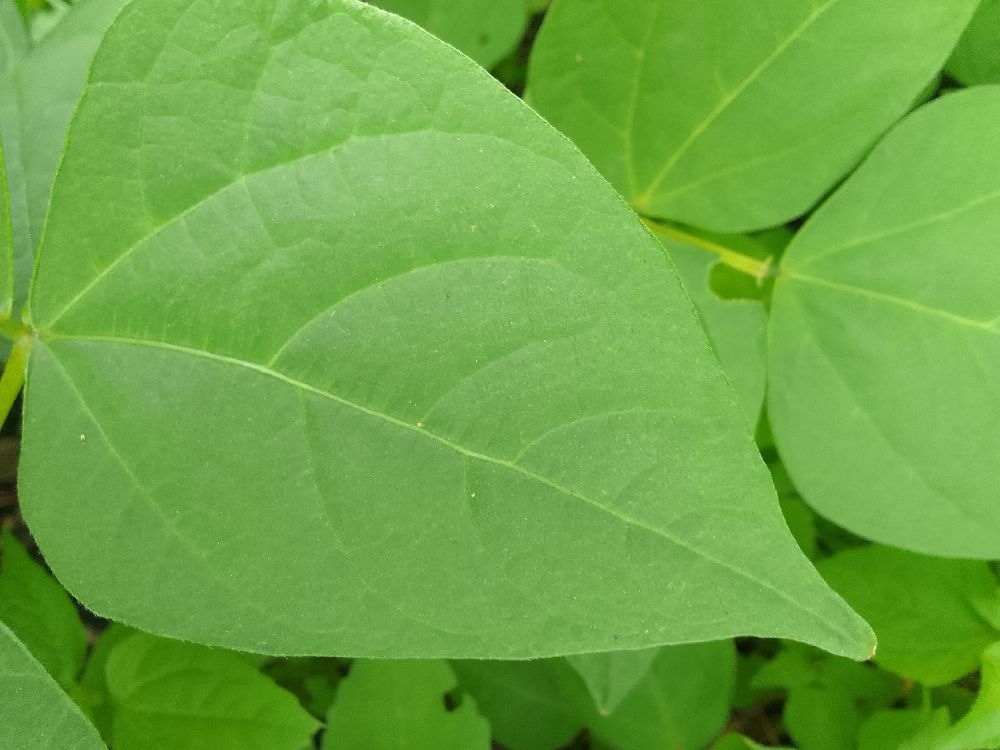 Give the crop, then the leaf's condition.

common bean, healthy
